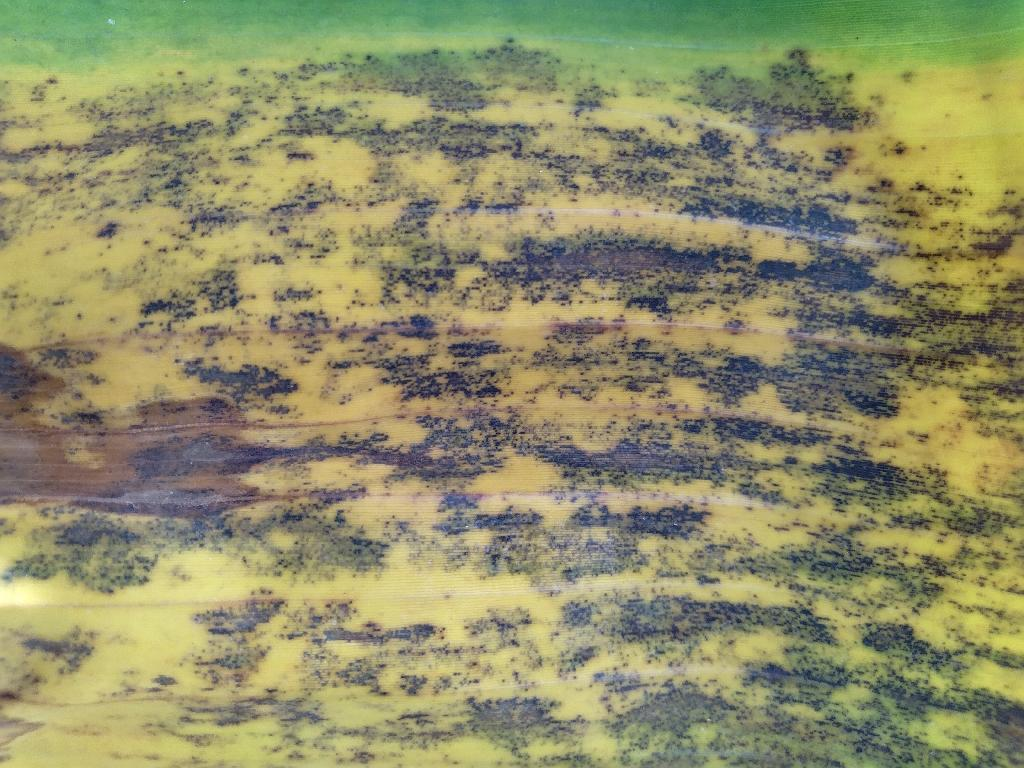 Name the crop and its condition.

banana, black sigatoka
